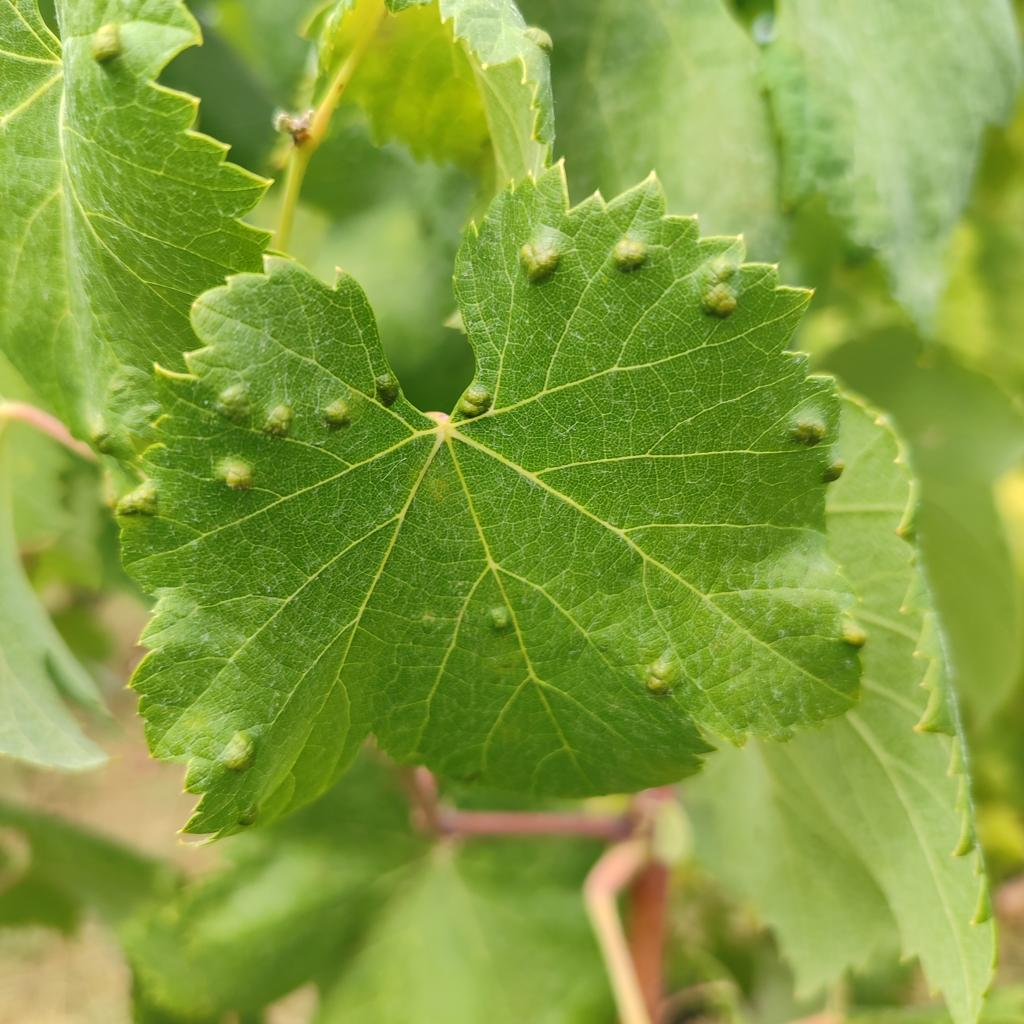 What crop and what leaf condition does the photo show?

grapevine, erineum mite
